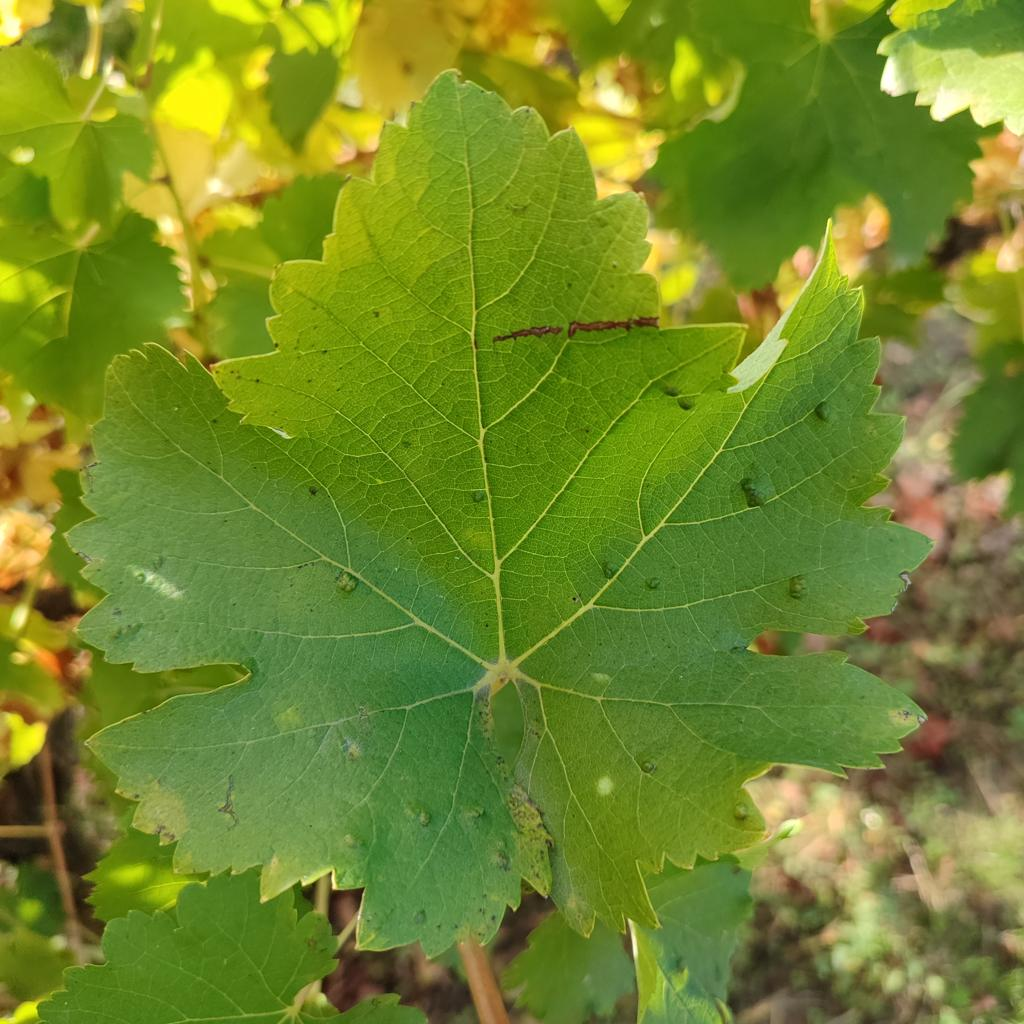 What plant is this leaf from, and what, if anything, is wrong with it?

grapevine, erineum mite
